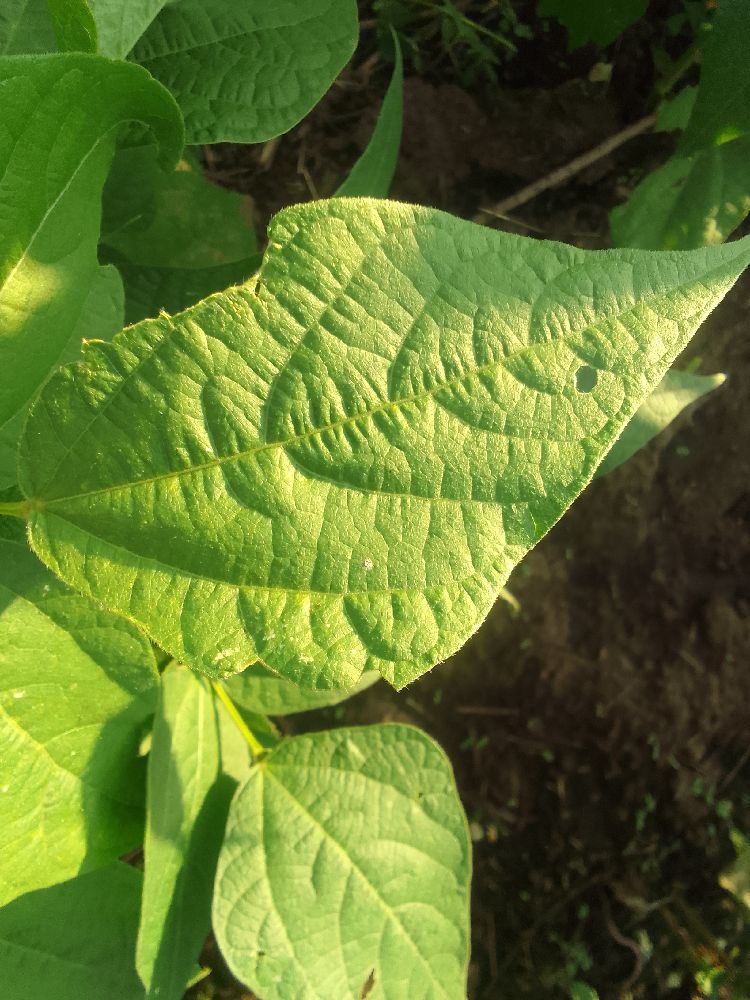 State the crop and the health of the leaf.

common bean, healthy
